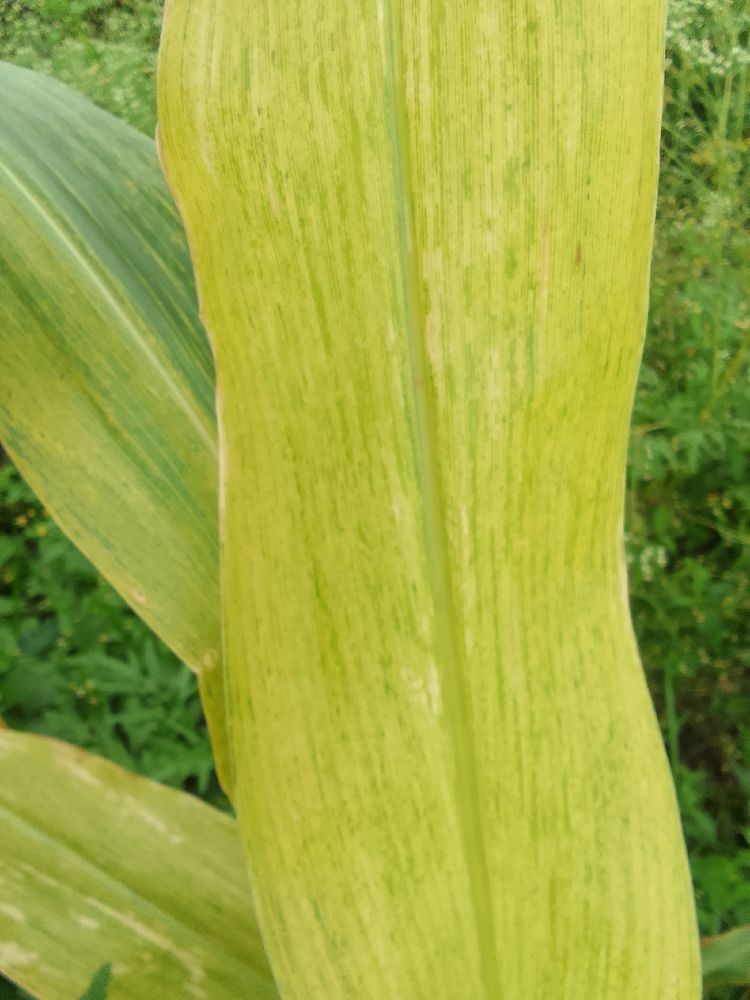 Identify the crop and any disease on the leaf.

maize, maize lethal necrosis
